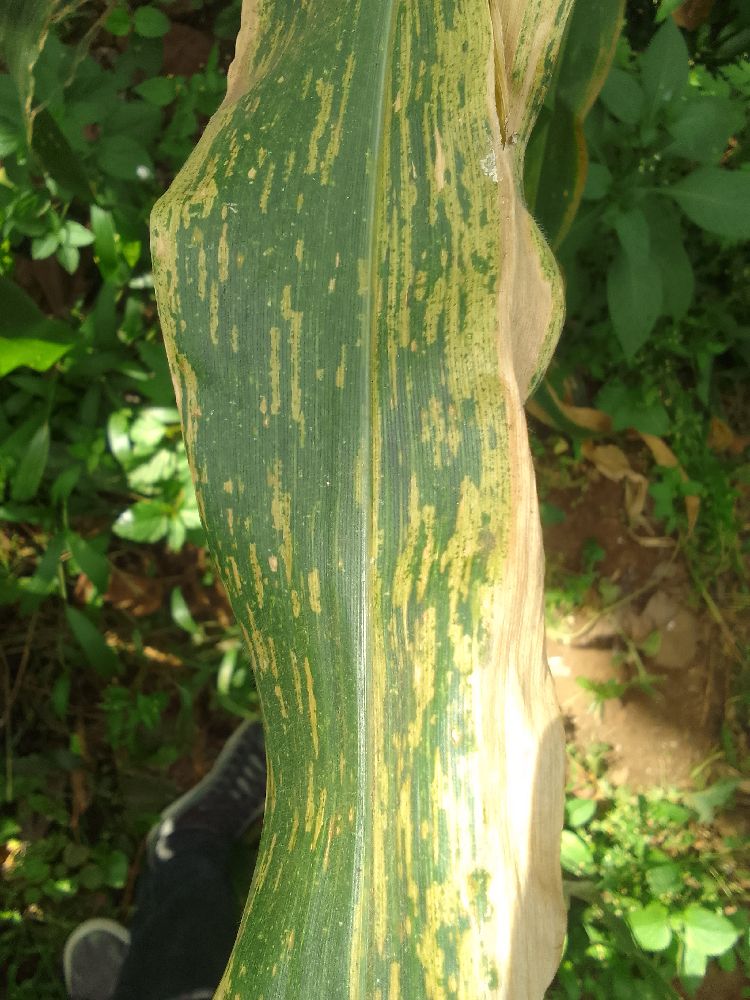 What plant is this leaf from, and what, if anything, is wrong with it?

maize, maize lethal necrosis
